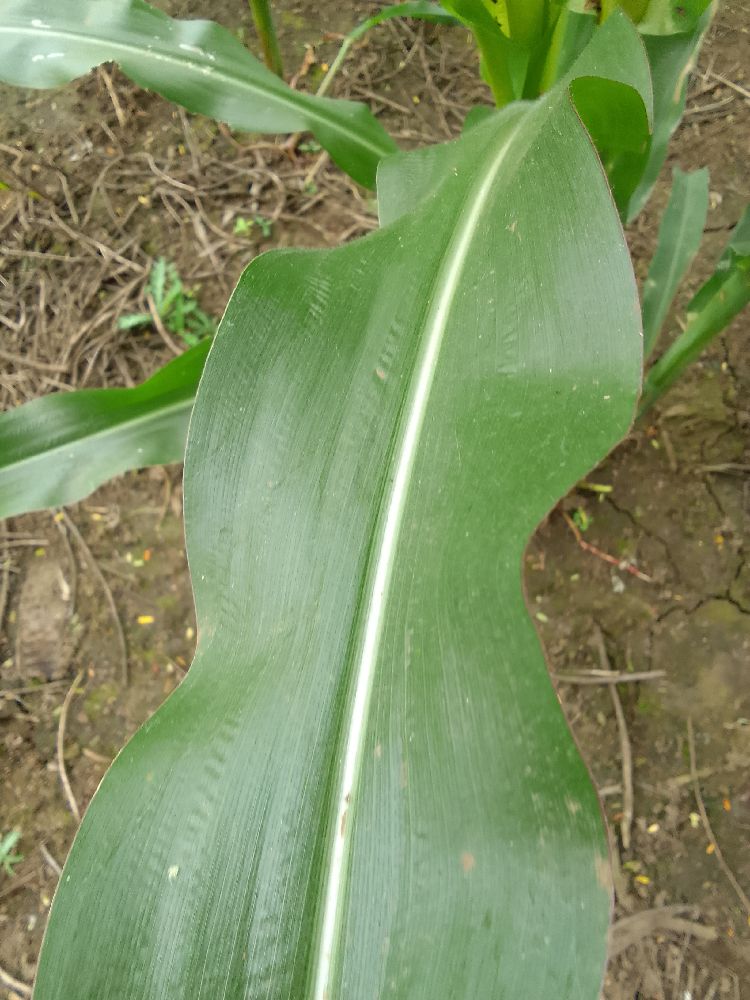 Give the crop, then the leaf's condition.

maize, healthy
